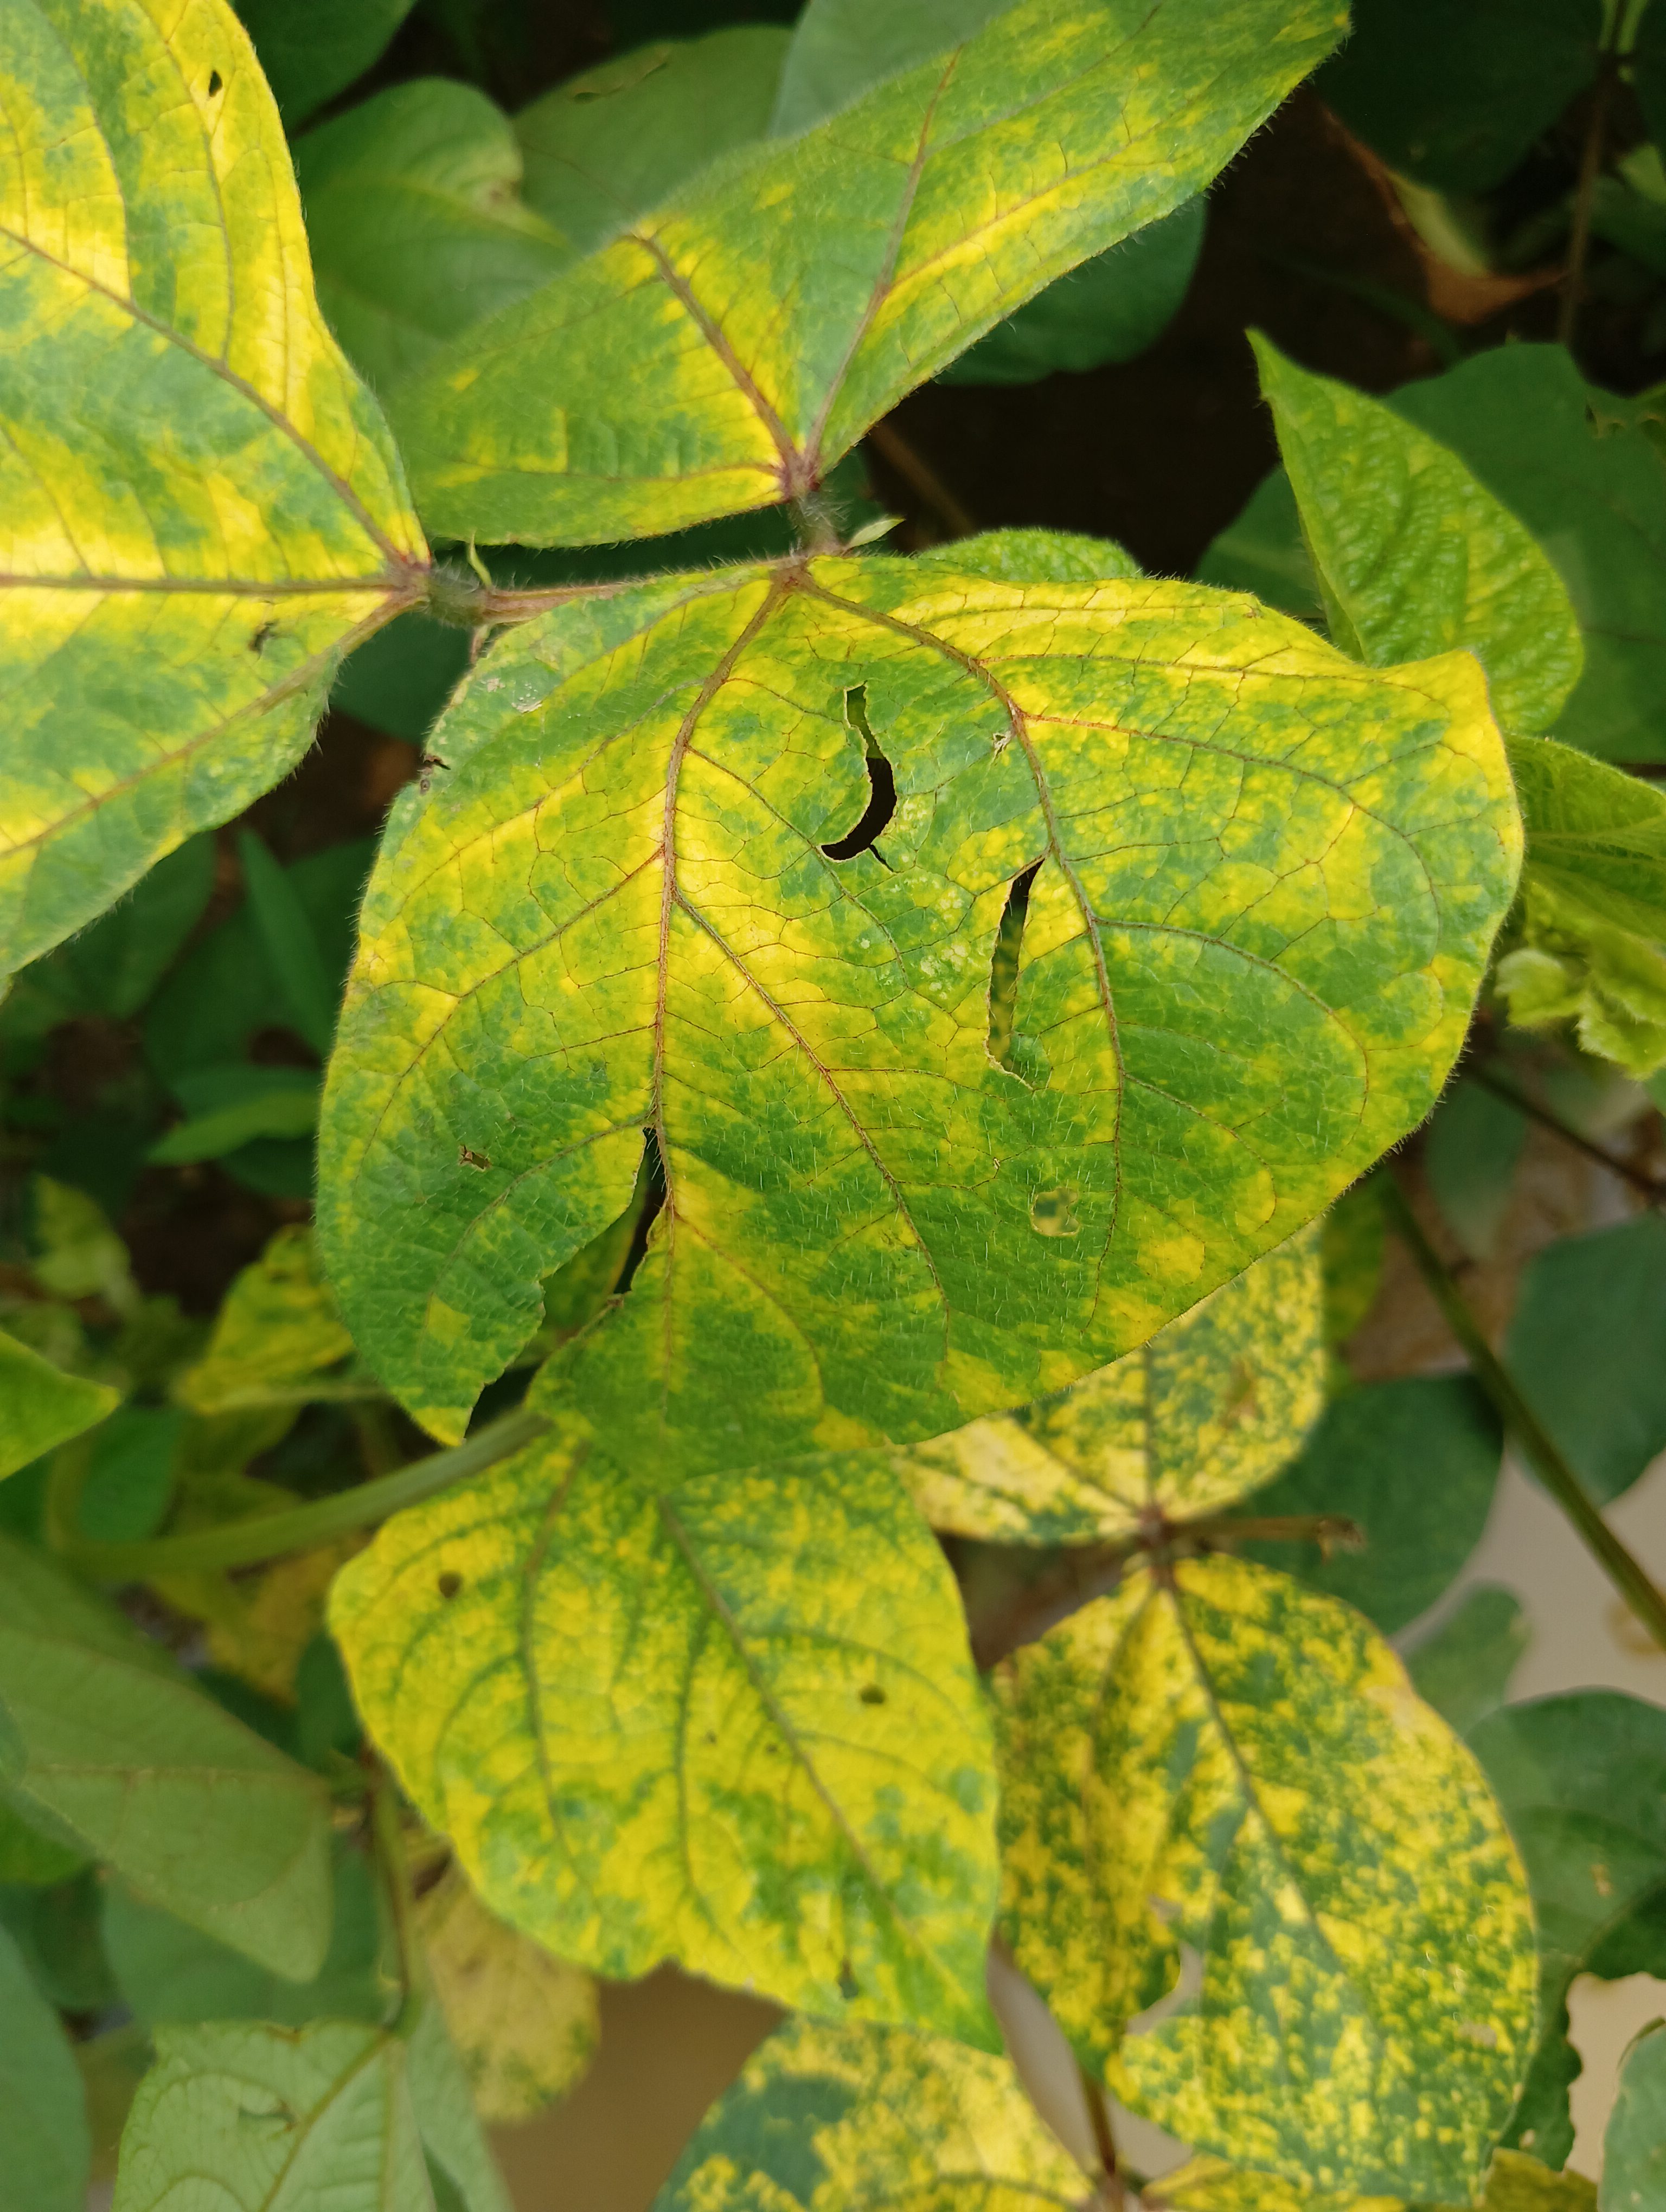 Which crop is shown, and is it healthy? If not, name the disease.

mungbean, yellow mosaic
